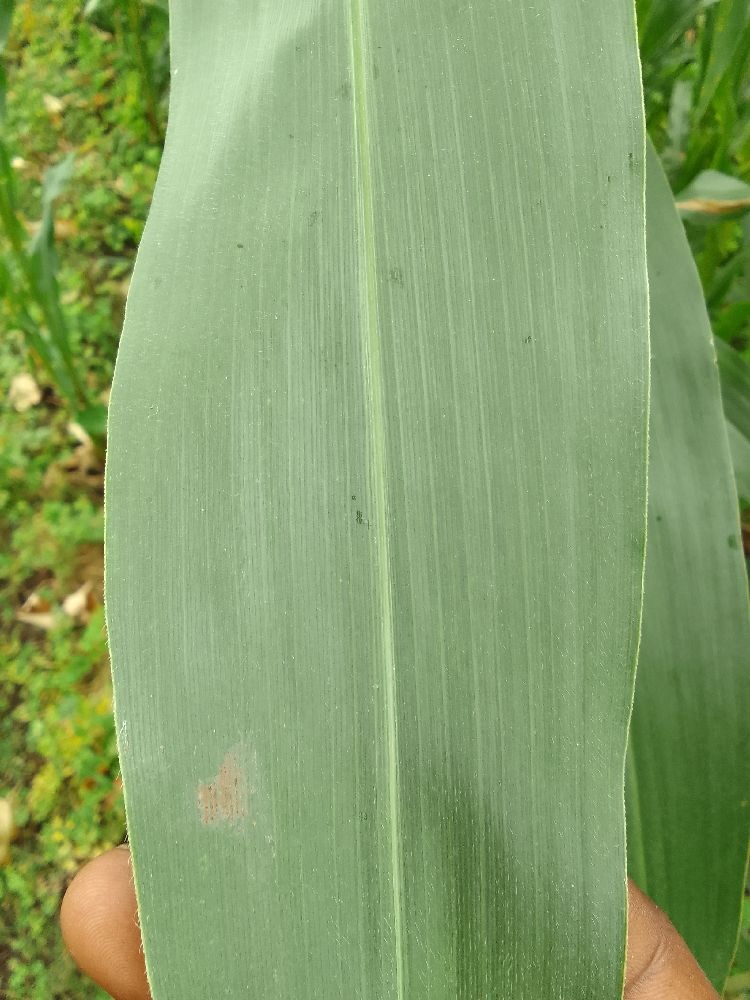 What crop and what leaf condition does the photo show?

maize, healthy
